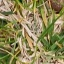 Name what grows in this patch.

grass
